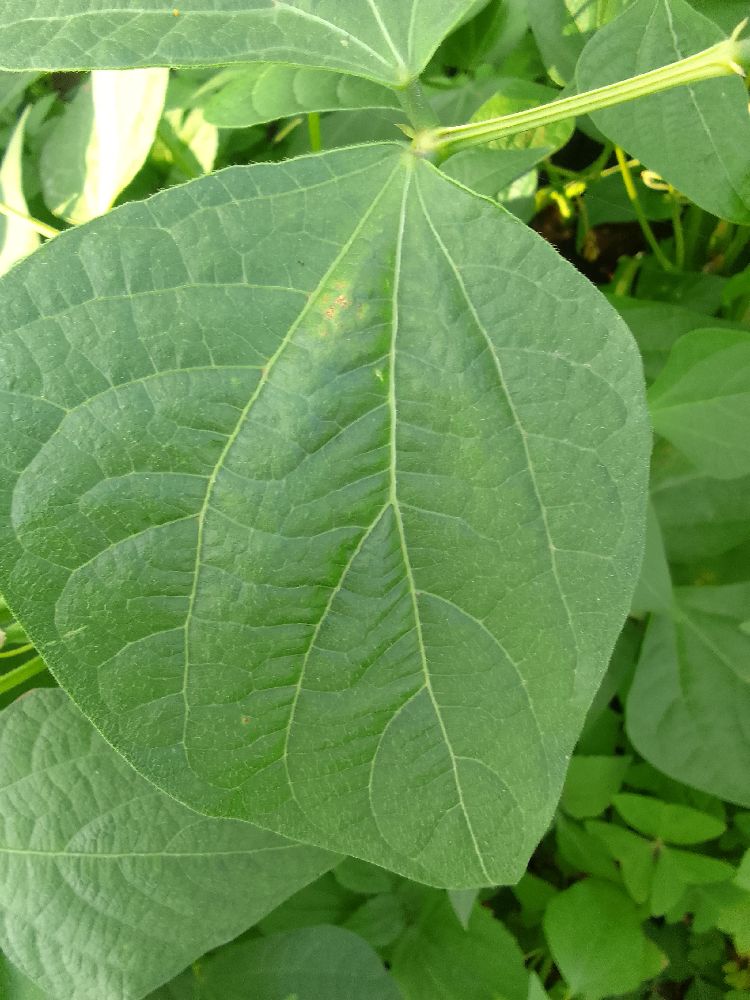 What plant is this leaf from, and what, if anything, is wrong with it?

common bean, healthy
